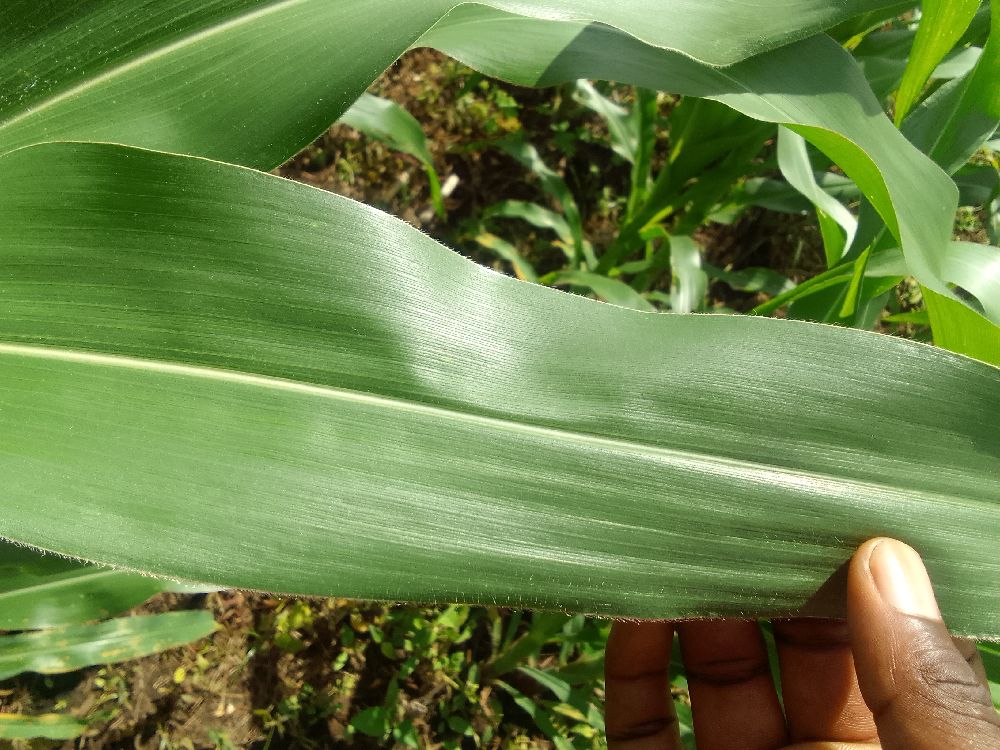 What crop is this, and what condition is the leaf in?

maize, healthy
